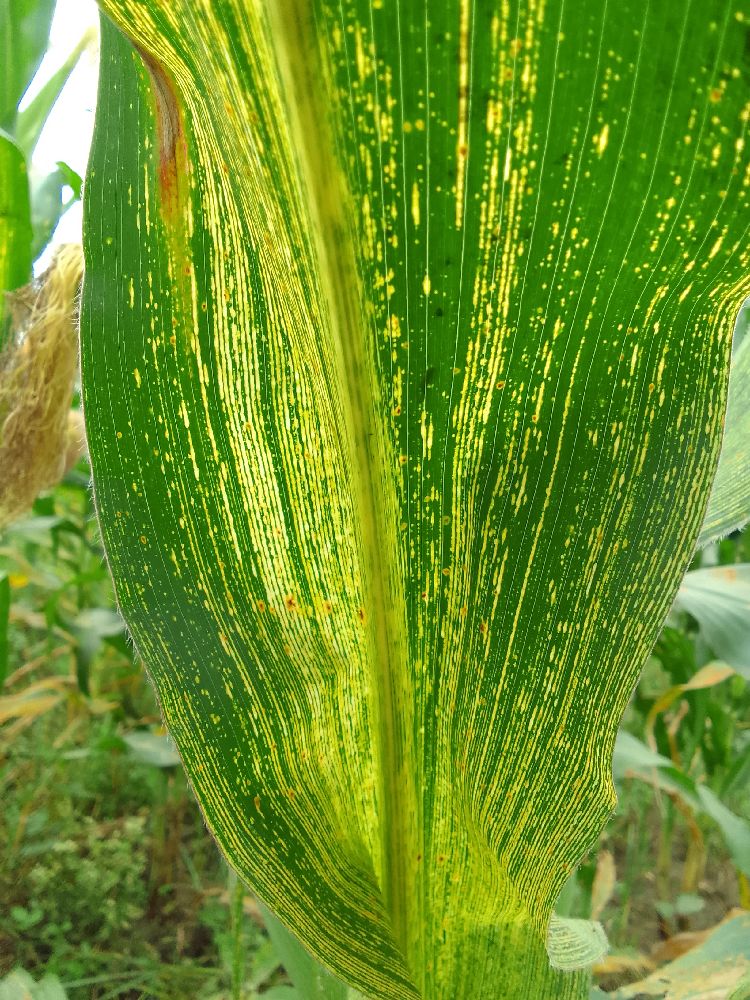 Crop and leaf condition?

maize, maize streak virus
